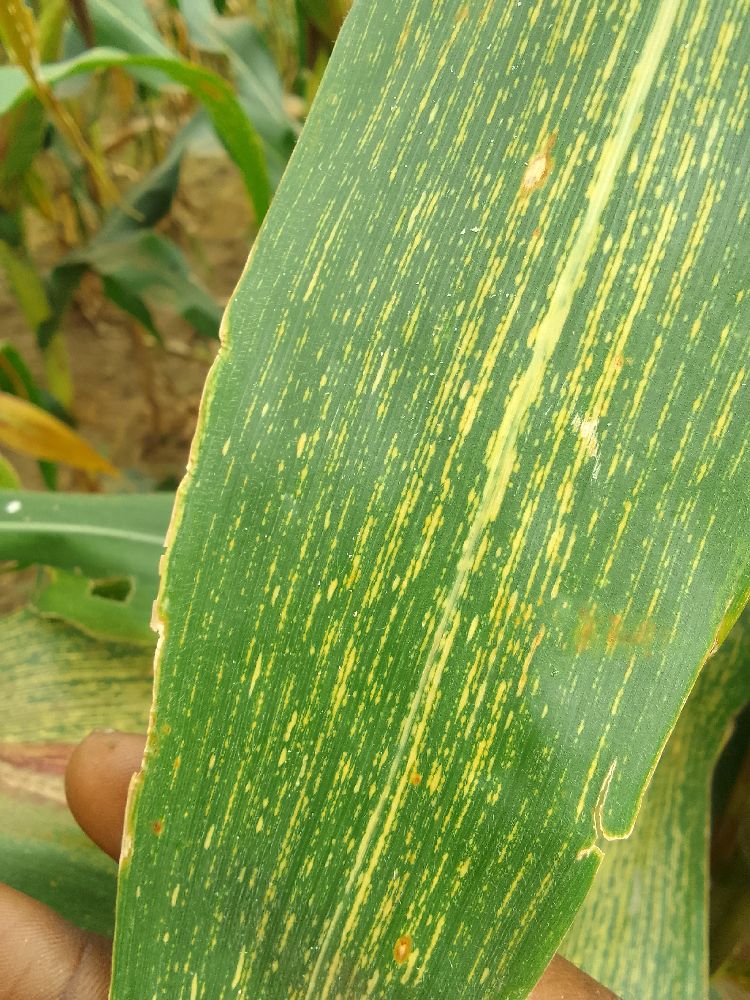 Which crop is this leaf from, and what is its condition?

maize, maize streak virus
